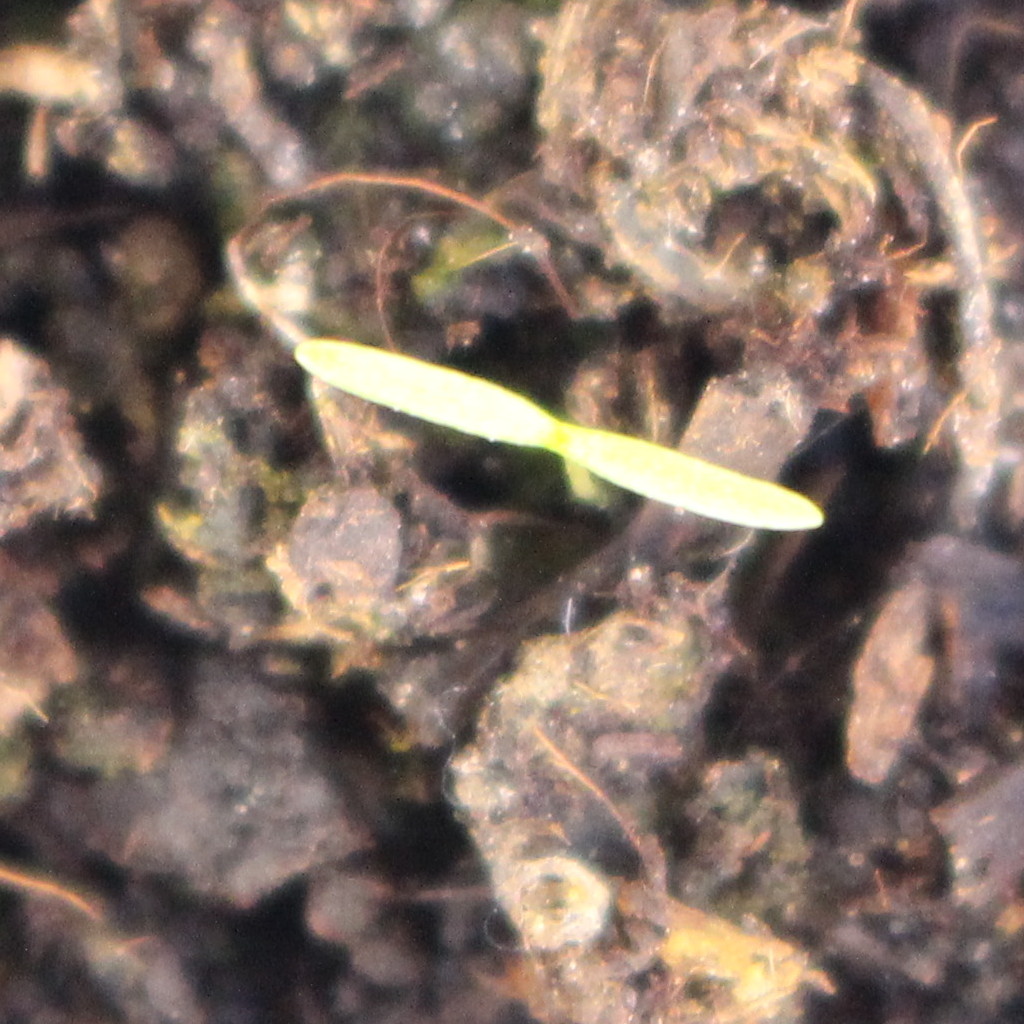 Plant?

Papaver rhoeas
